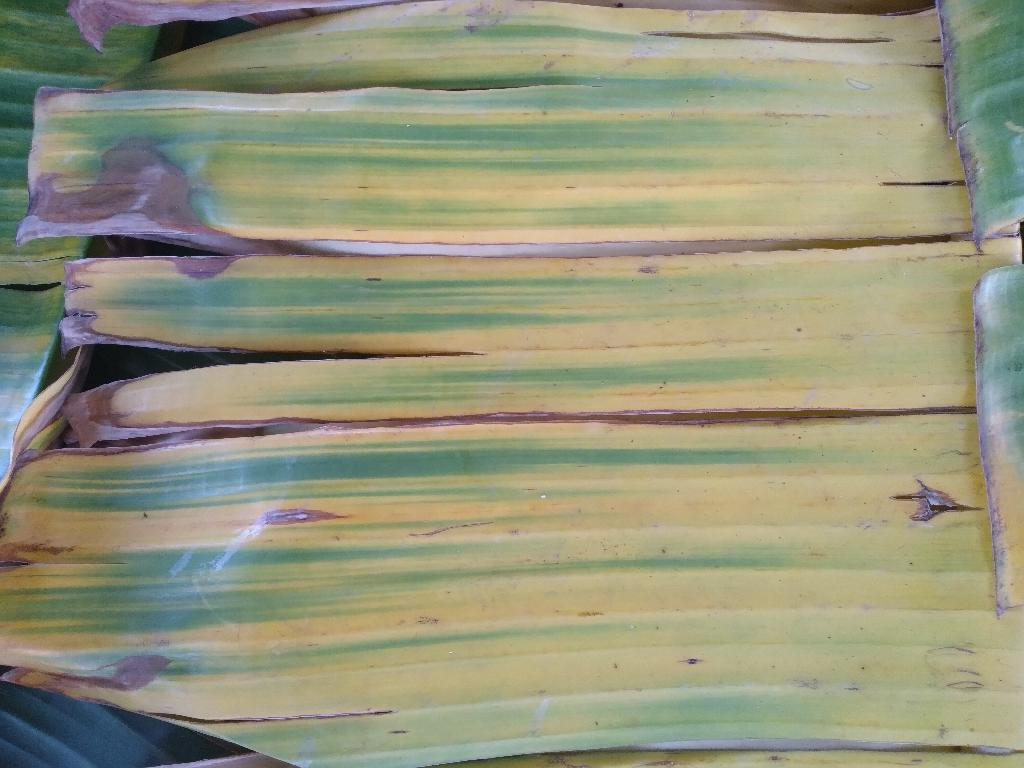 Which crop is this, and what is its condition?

banana, fusarium wilt race 1
